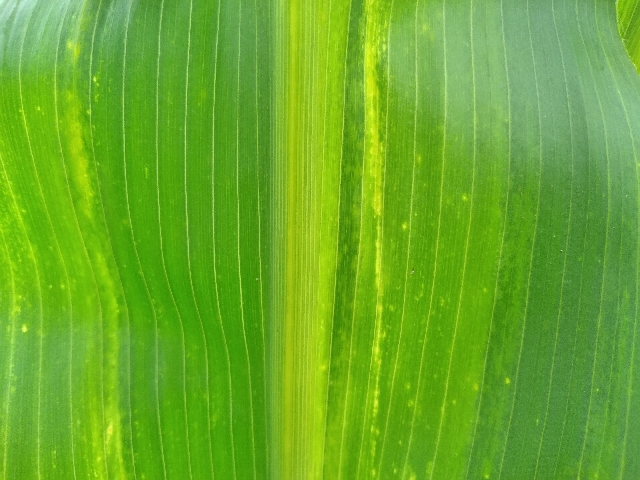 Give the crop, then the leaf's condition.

maize, maize lethal necrosis
